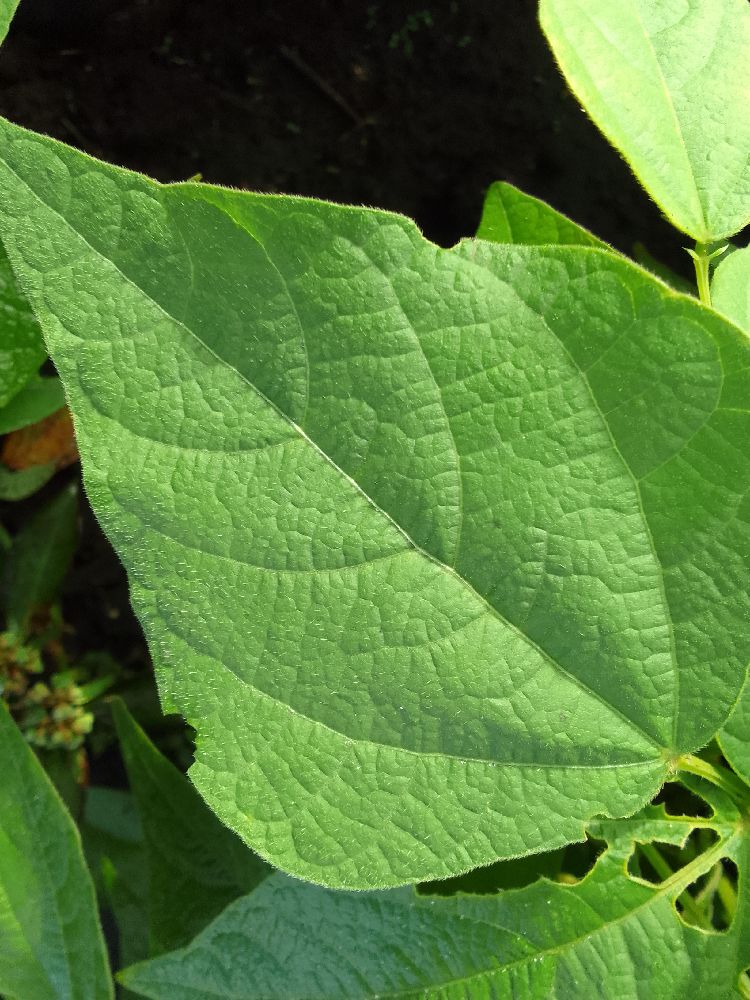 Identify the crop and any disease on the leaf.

common bean, healthy
